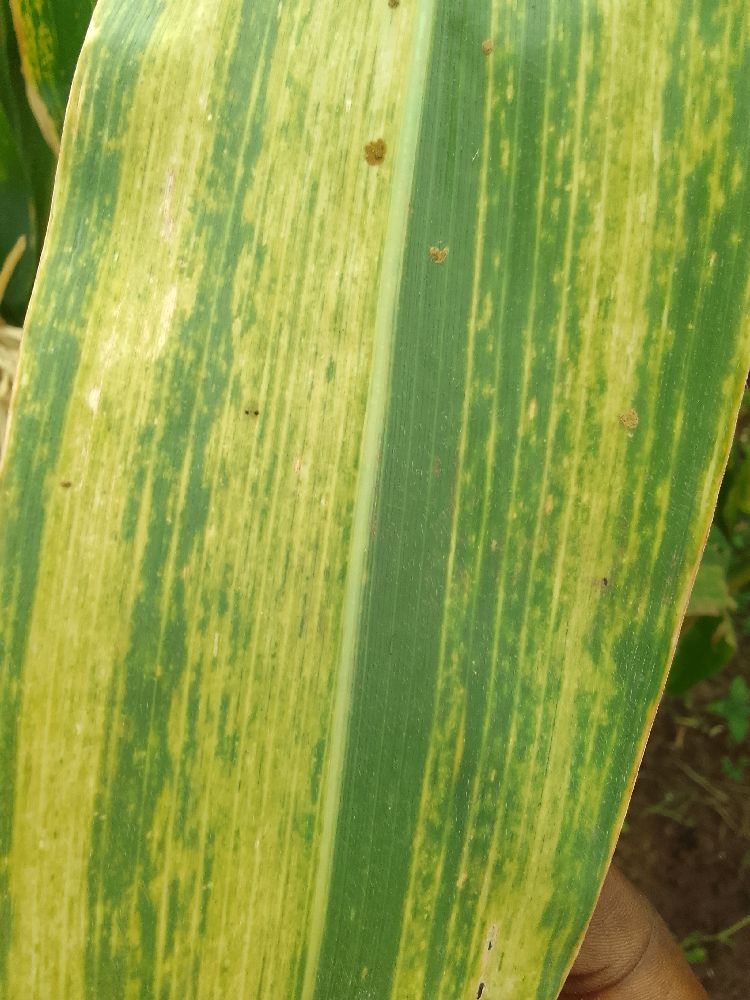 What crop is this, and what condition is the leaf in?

maize, maize lethal necrosis
